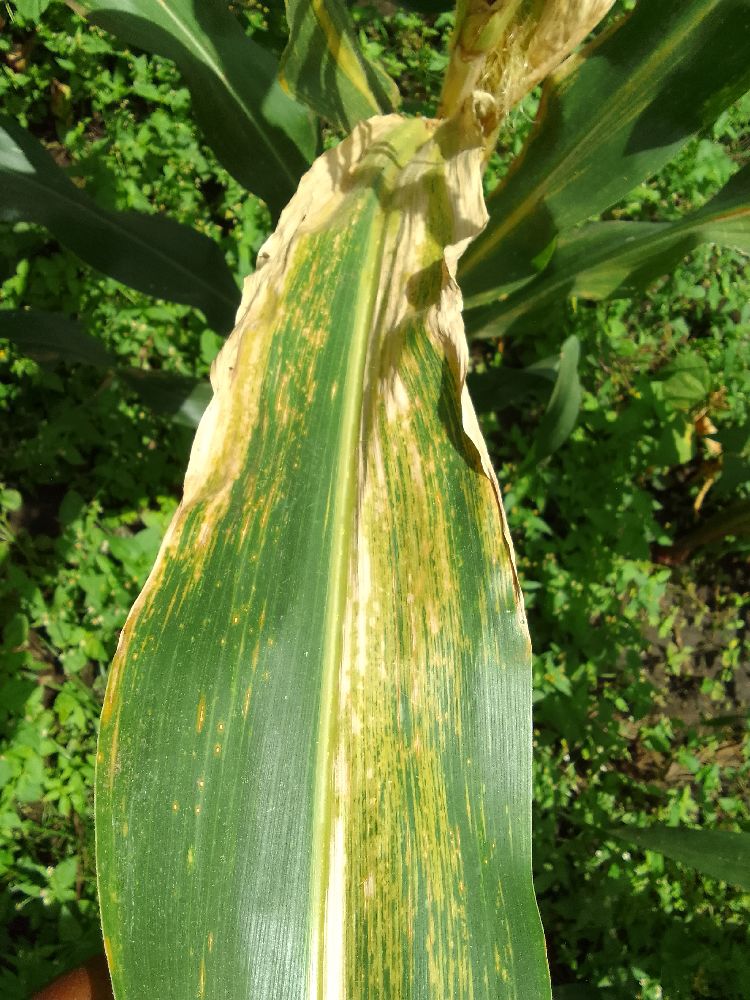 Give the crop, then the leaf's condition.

maize, maize lethal necrosis
